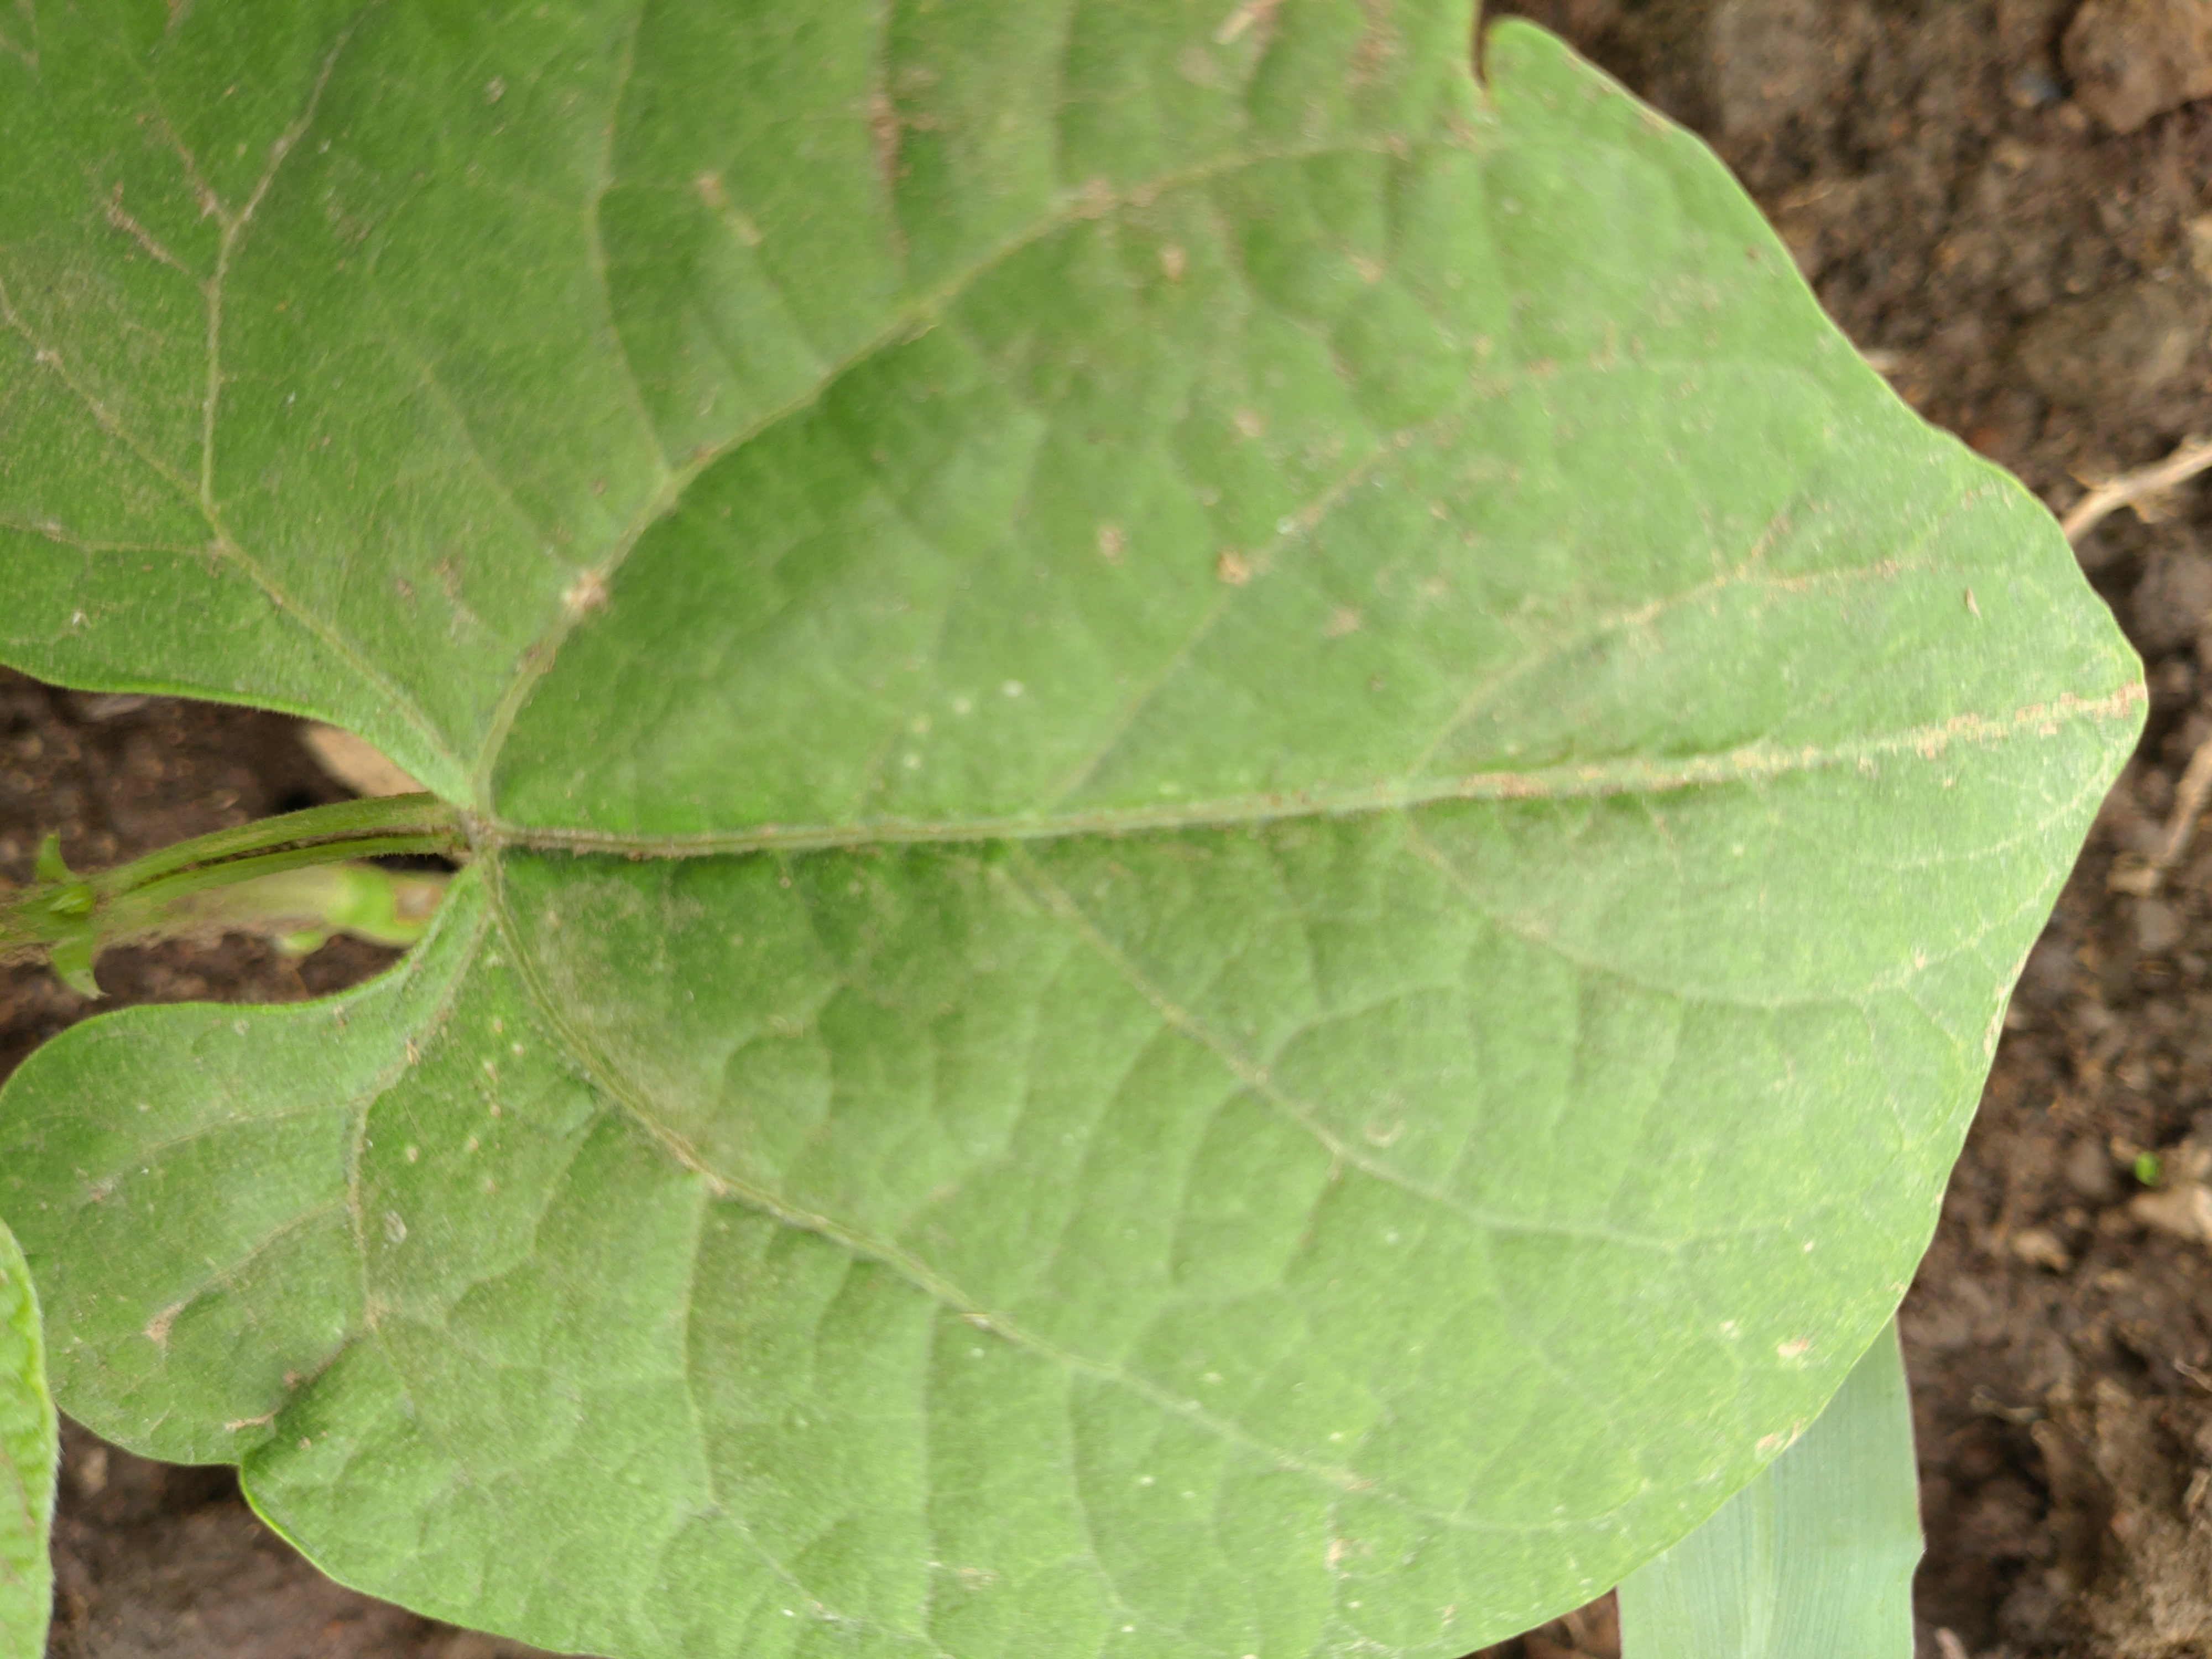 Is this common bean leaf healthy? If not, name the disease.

healthy
